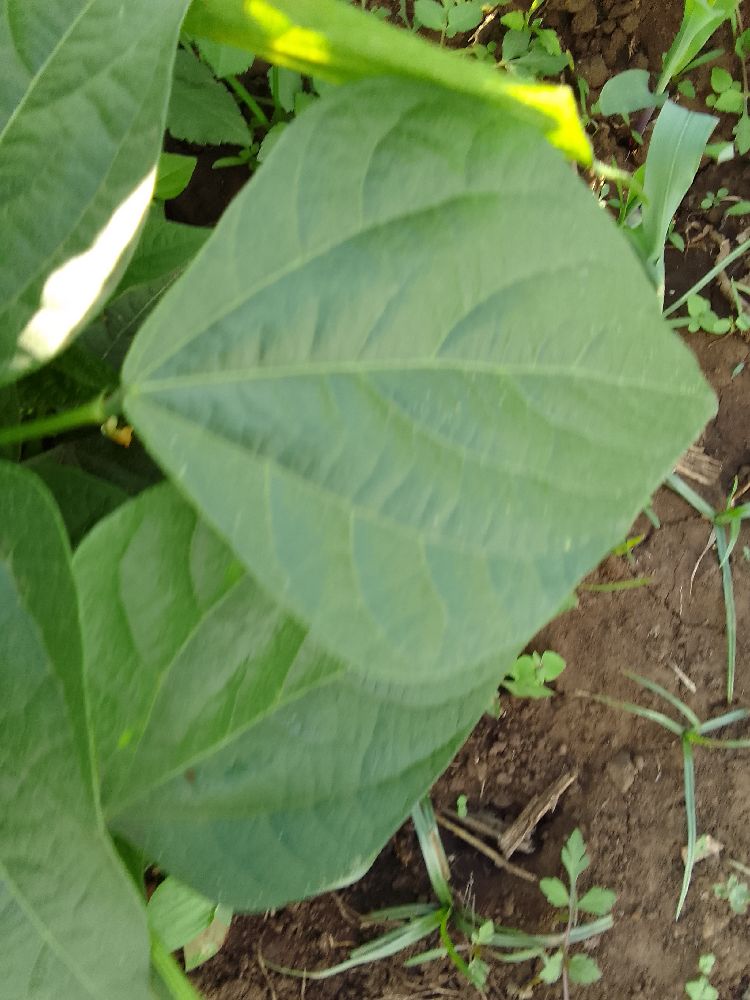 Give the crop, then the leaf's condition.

common bean, healthy
